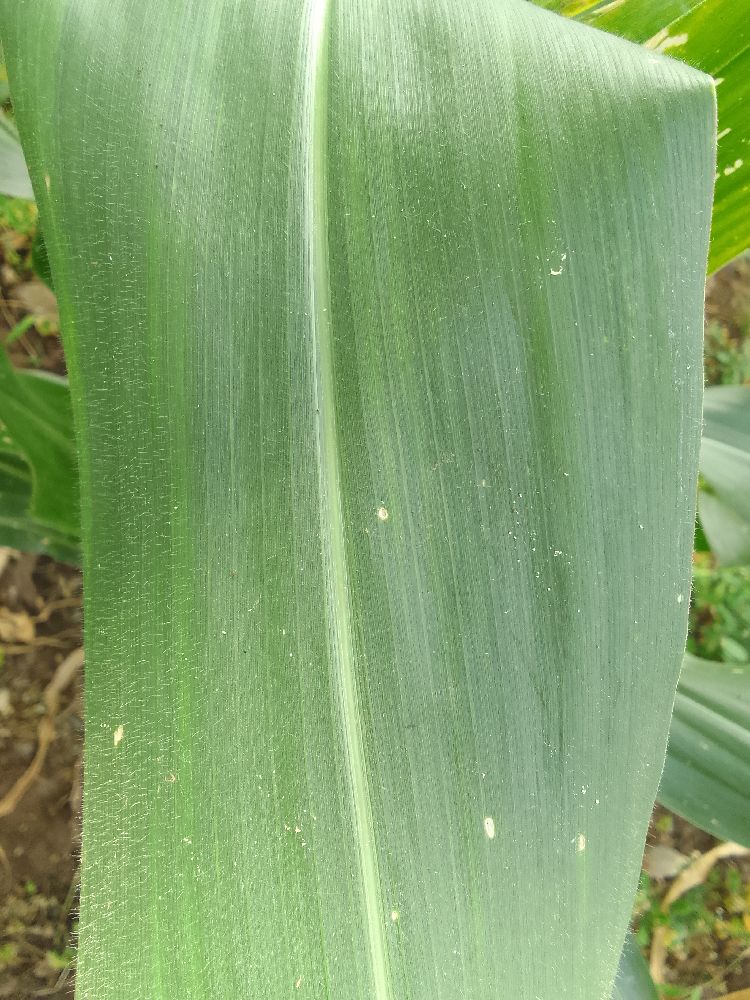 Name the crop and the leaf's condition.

maize, healthy
